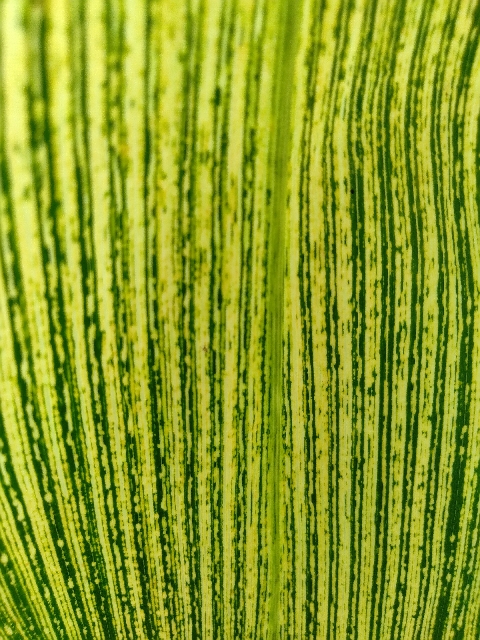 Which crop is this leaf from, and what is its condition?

maize, maize streak virus
